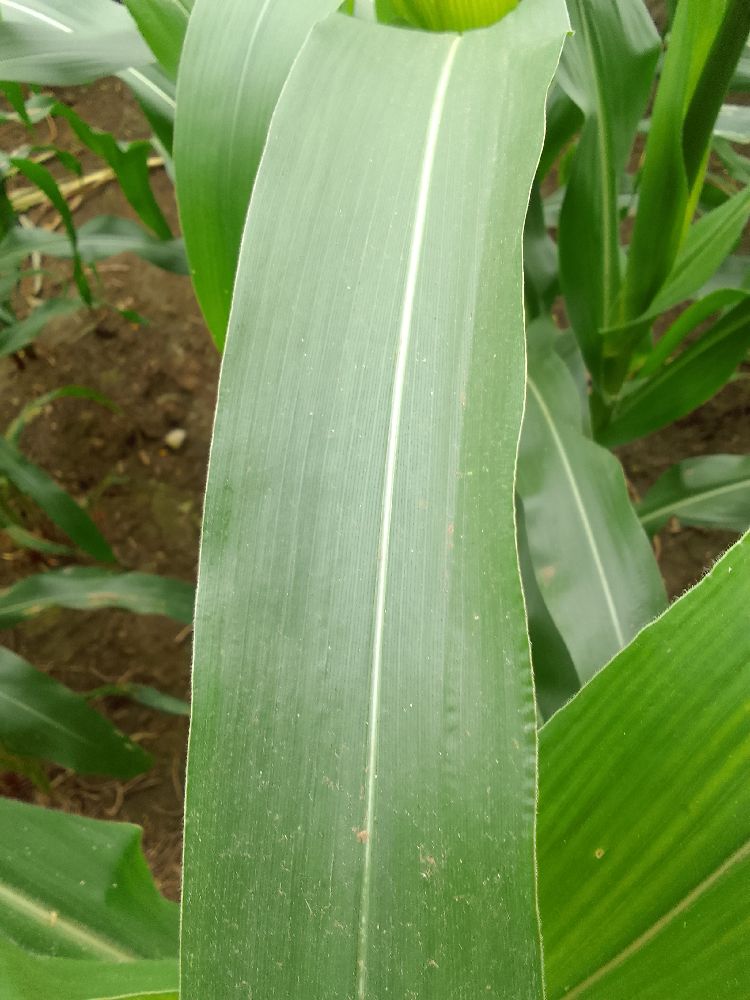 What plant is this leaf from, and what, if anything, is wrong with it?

maize, healthy
